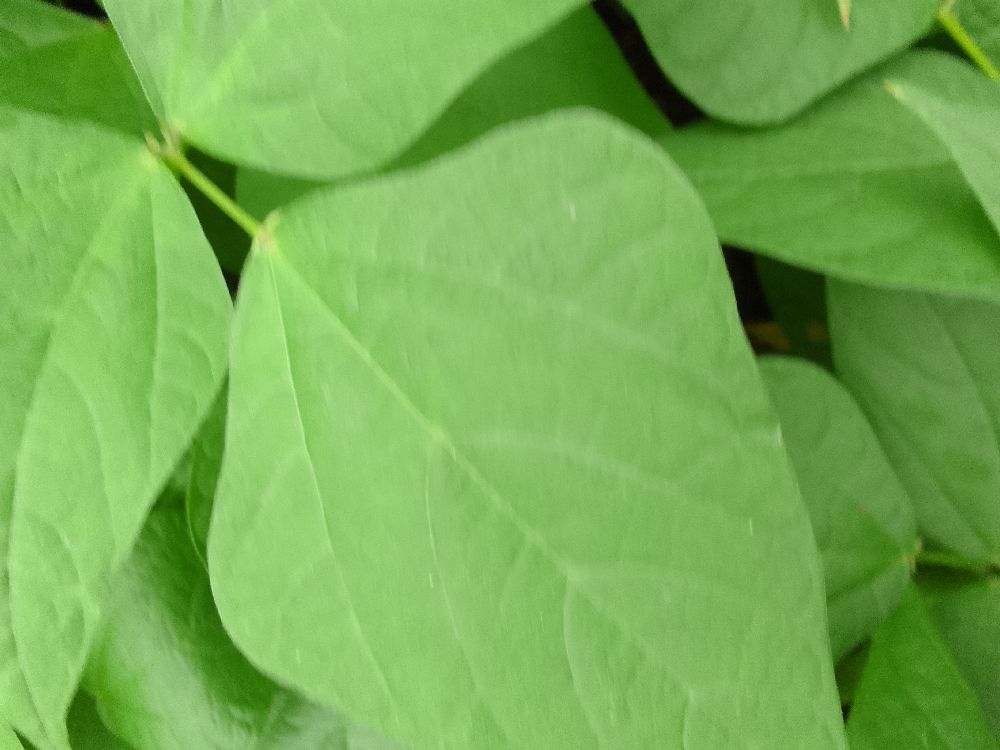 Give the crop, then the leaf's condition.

common bean, healthy
